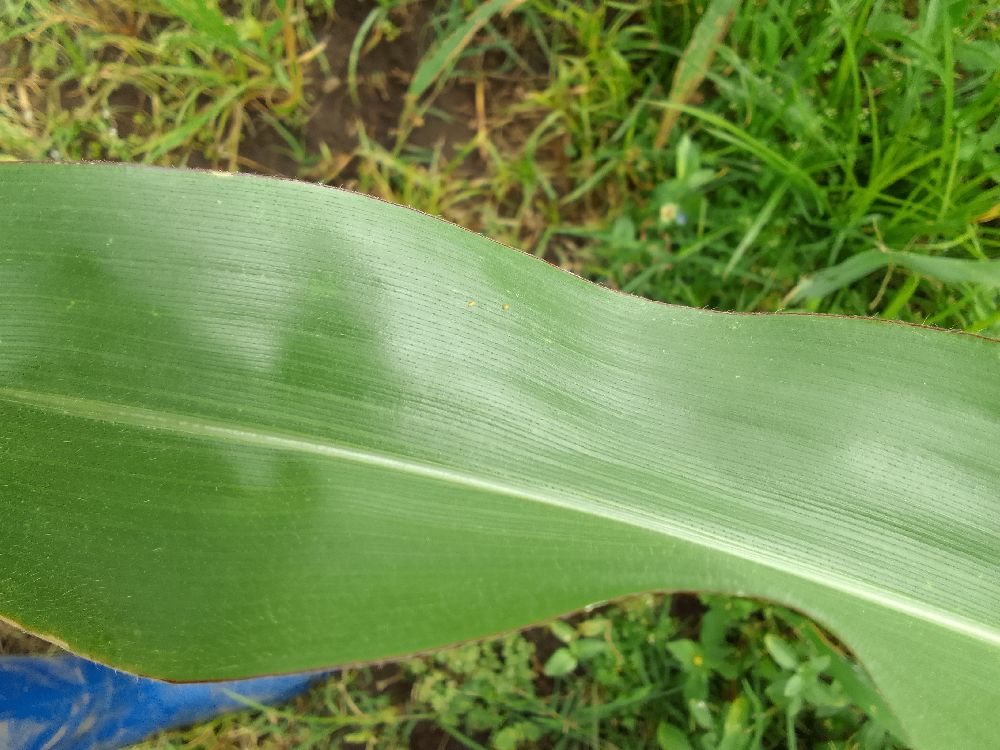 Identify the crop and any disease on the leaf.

maize, healthy
